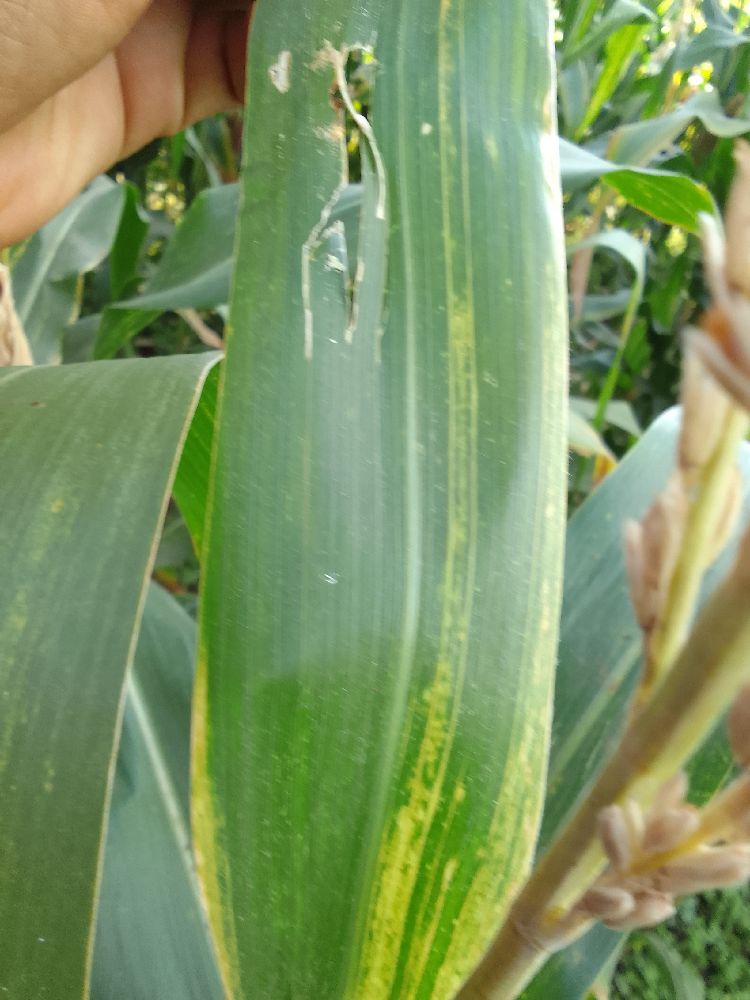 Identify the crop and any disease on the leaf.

maize, maize lethal necrosis
